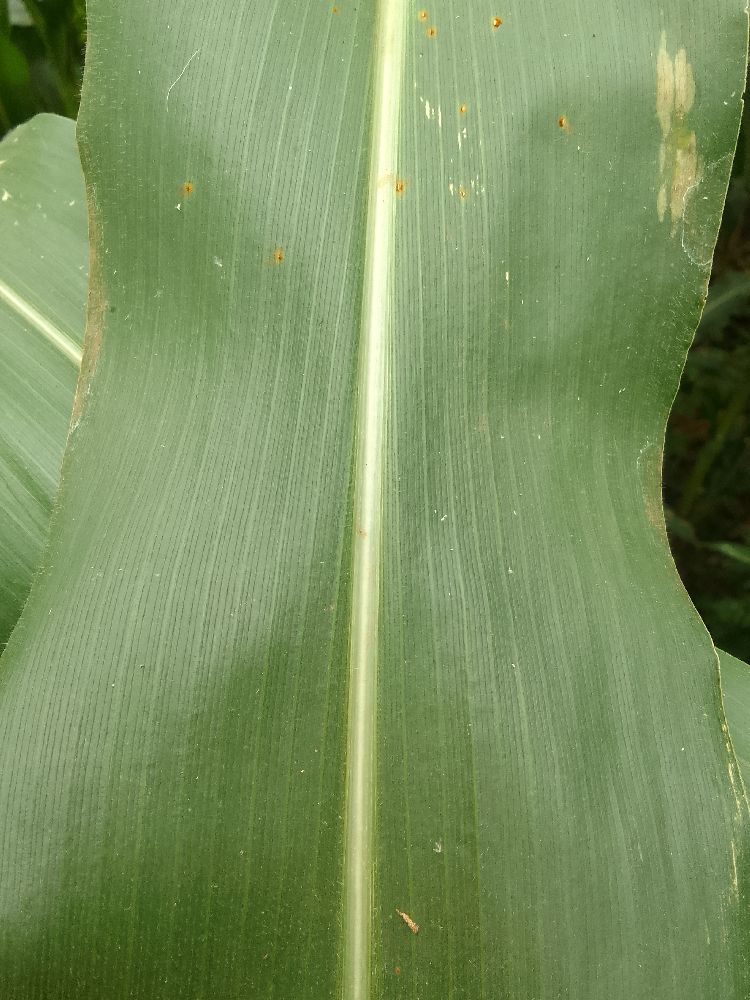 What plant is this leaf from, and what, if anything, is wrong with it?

maize, healthy
